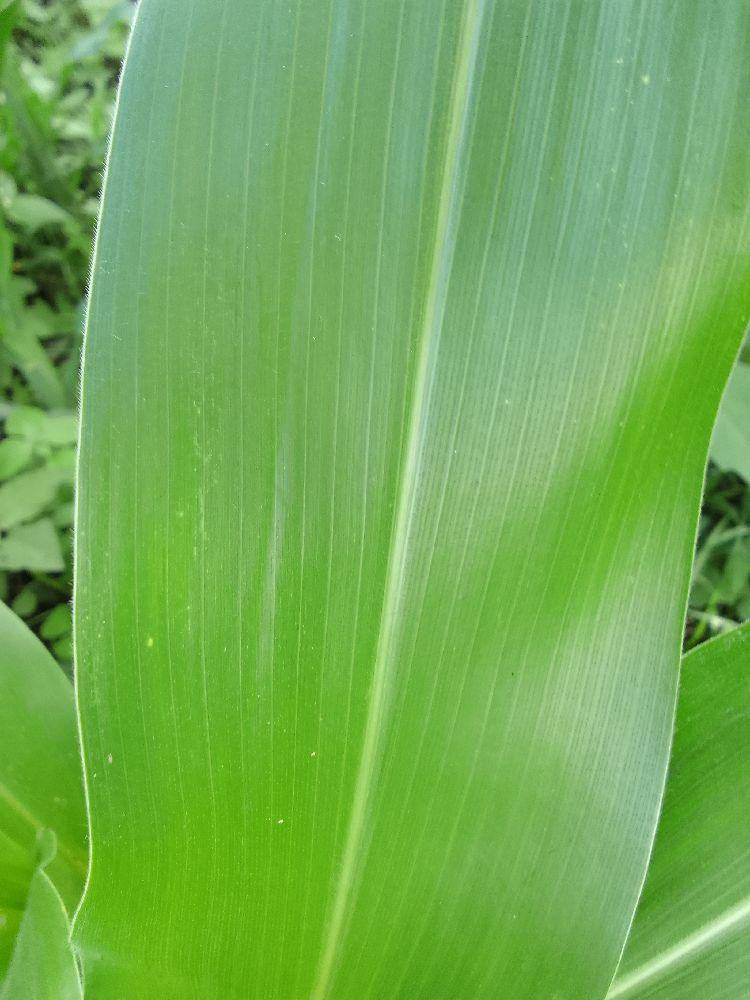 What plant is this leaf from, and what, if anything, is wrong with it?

maize, healthy
